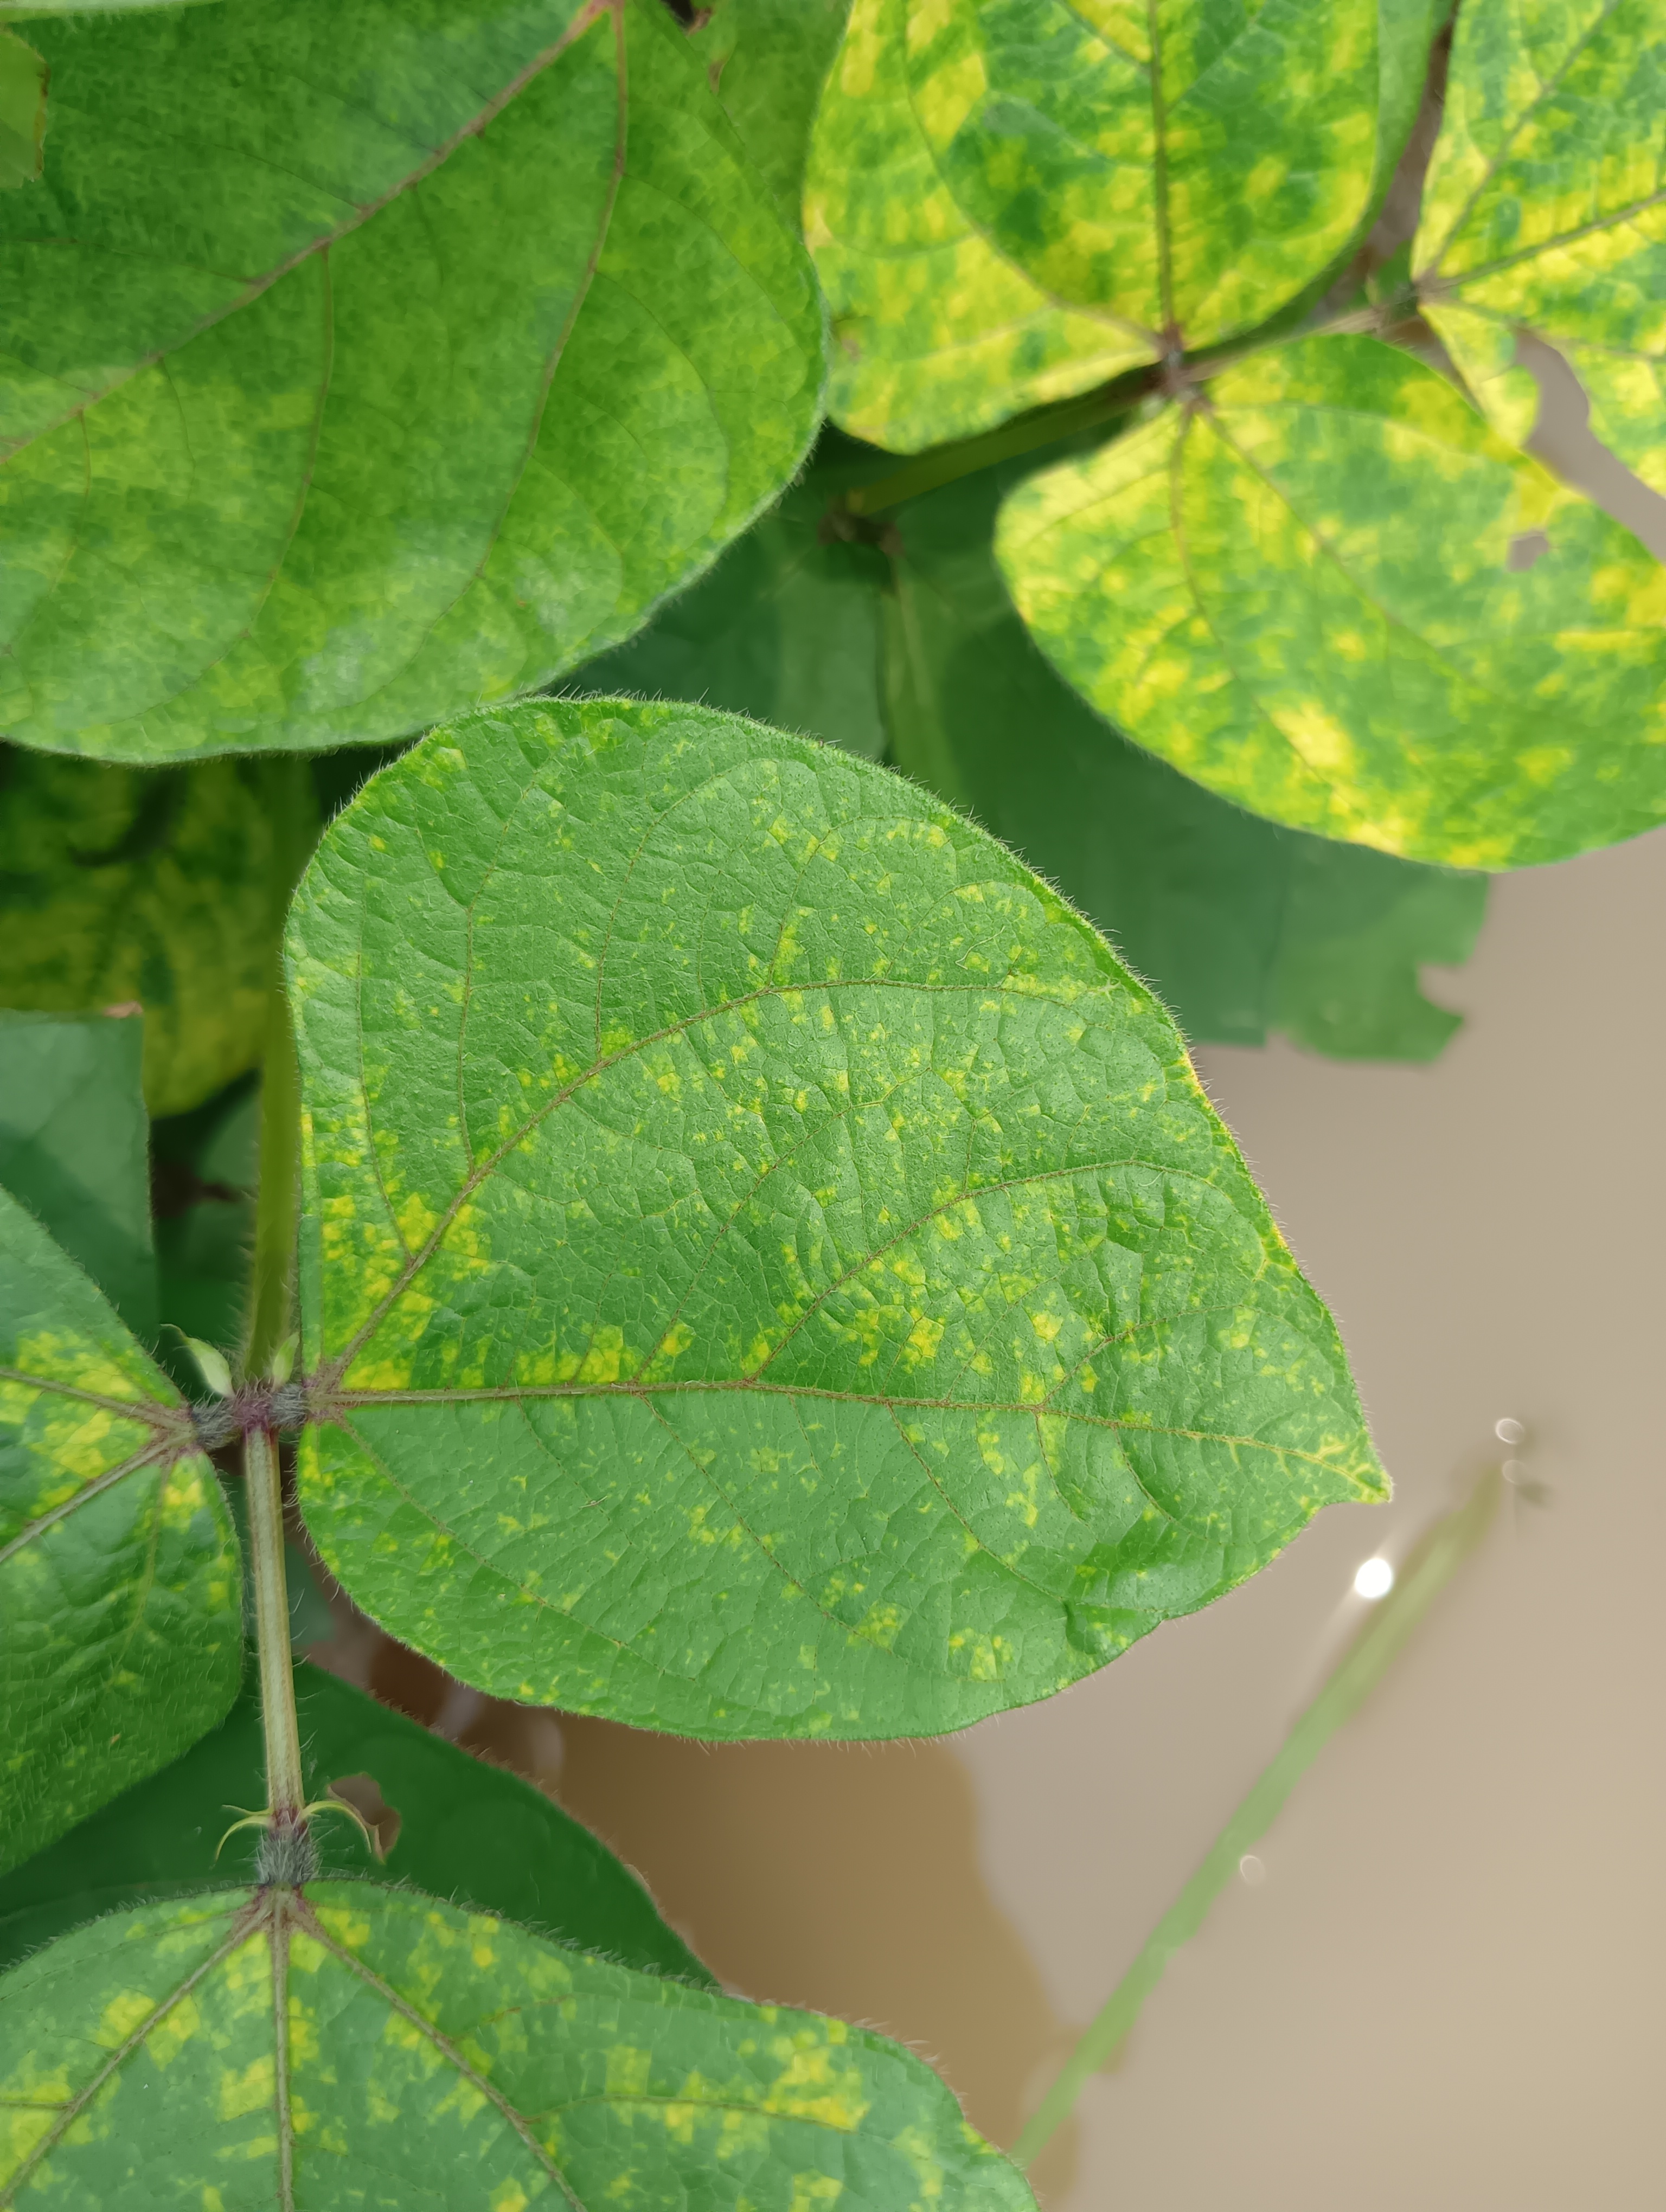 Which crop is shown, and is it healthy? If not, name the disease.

mungbean, yellow mosaic
